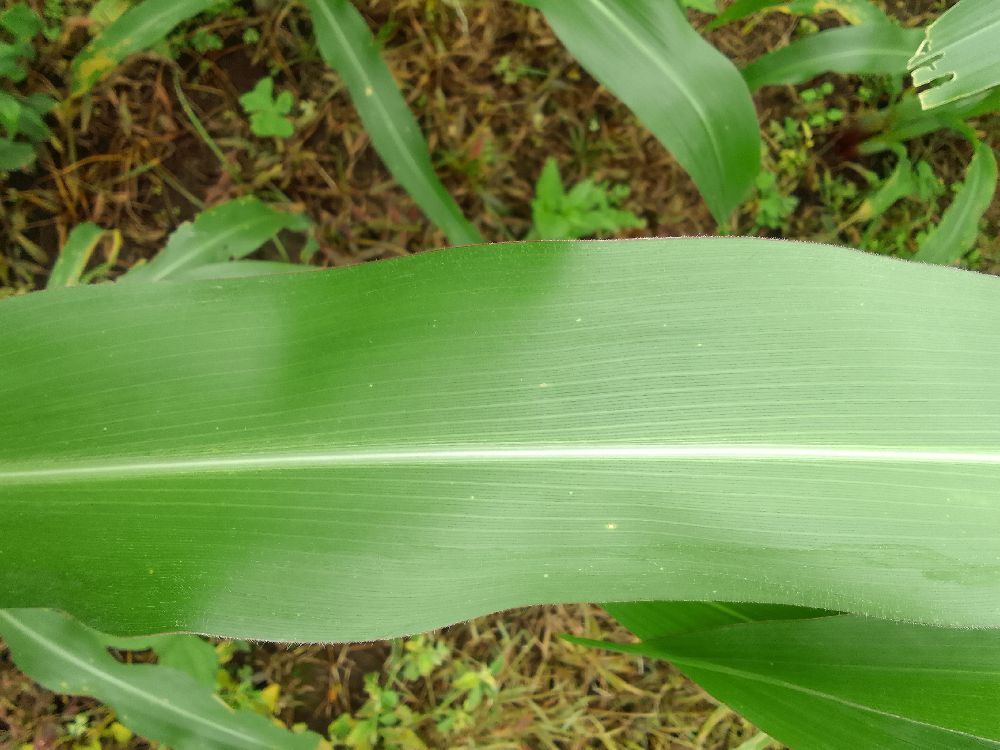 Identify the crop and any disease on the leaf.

maize, healthy
